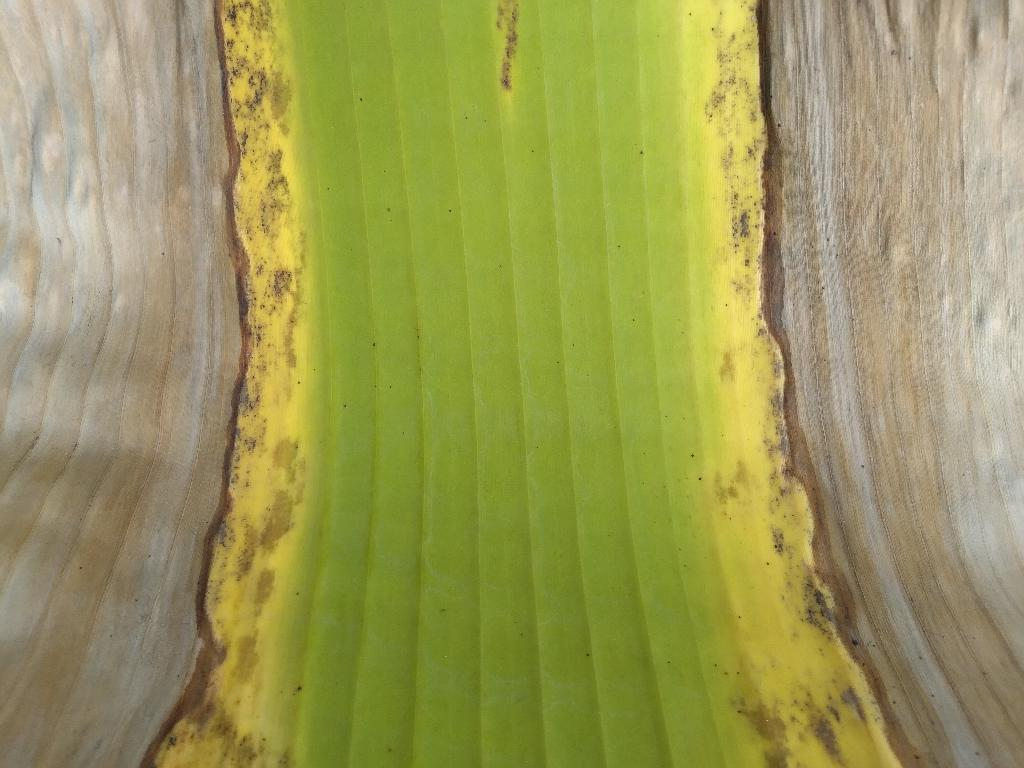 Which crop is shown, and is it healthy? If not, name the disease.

banana, black sigatoka
